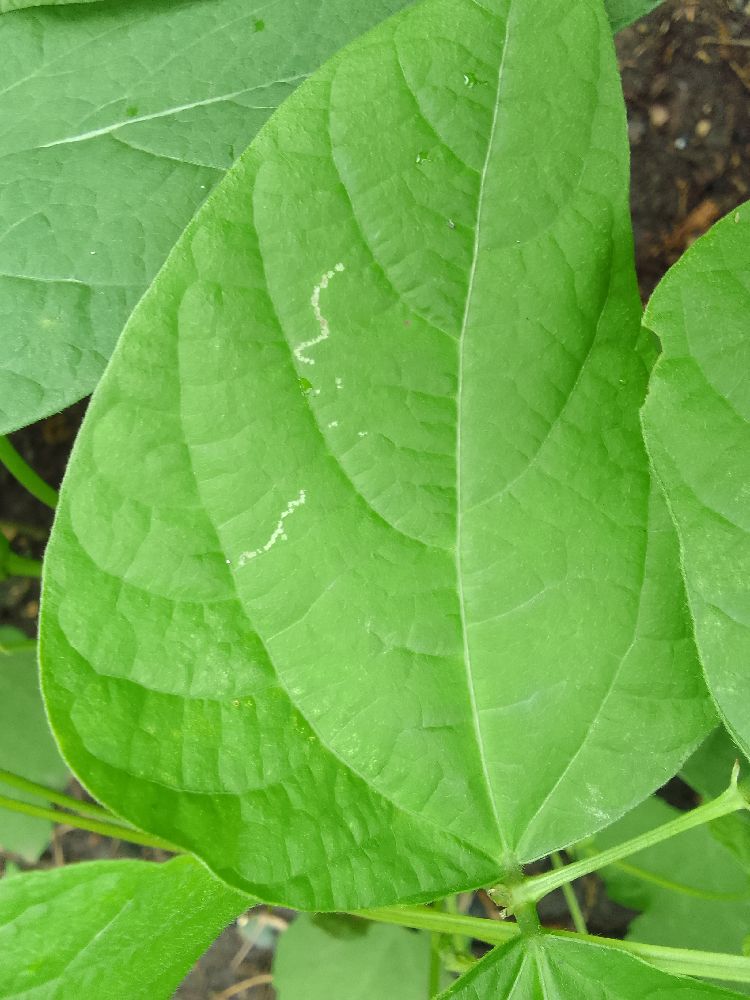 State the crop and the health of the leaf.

common bean, healthy
